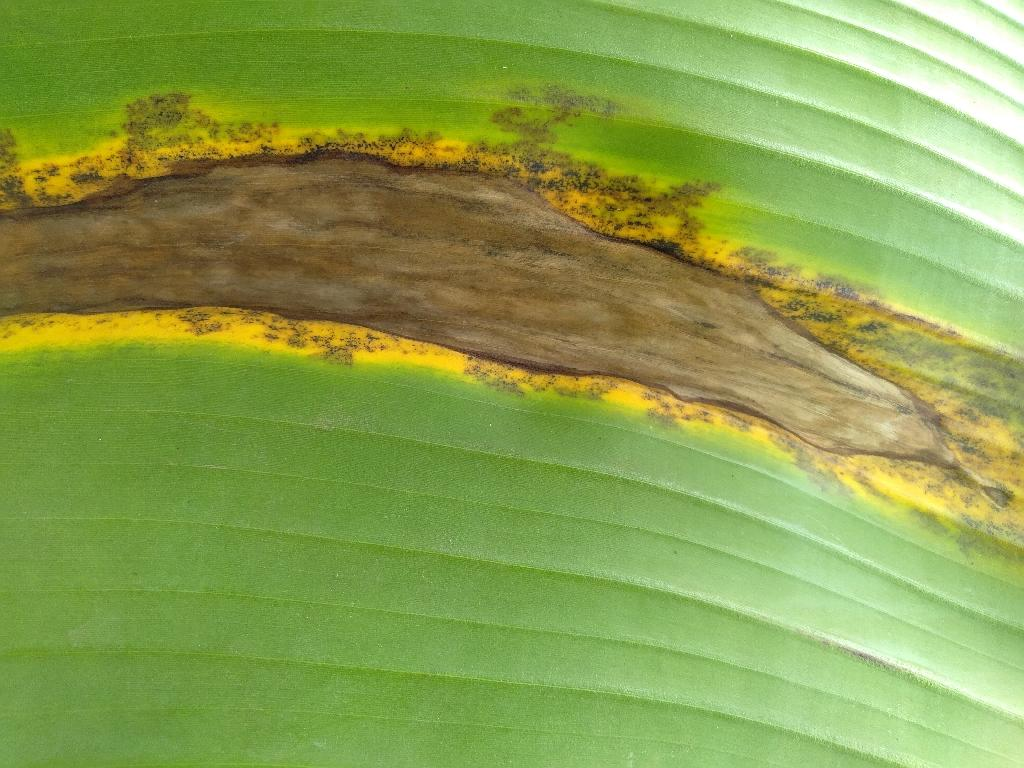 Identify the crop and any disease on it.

banana, black sigatoka
